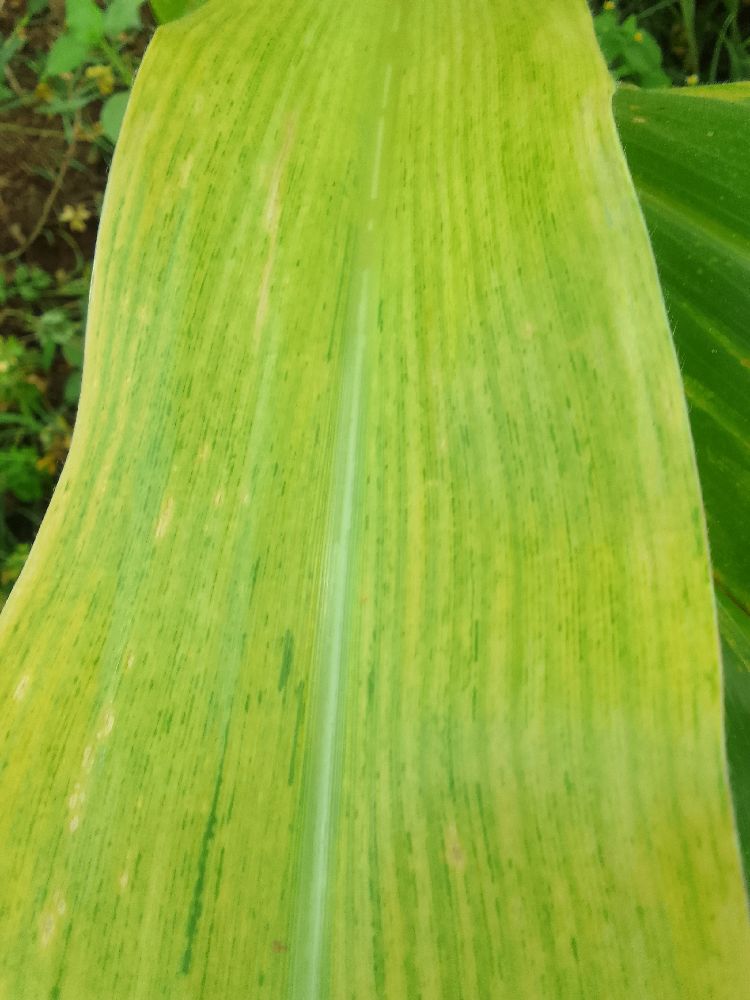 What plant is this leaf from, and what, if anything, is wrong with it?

maize, maize lethal necrosis
